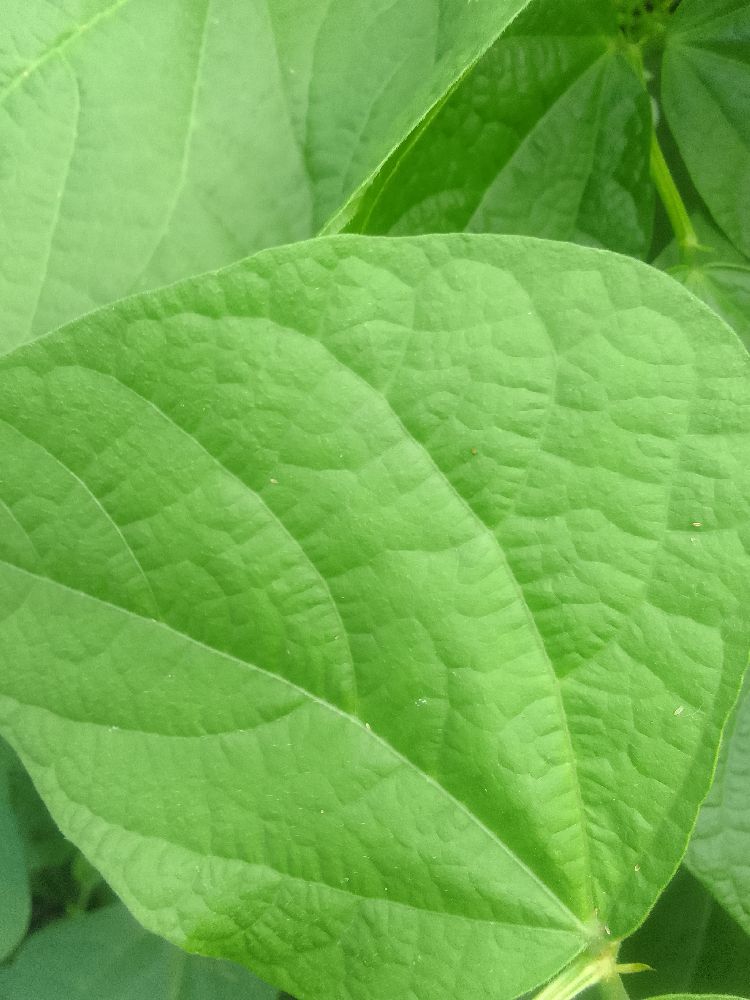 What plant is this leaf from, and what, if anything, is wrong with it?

common bean, healthy
